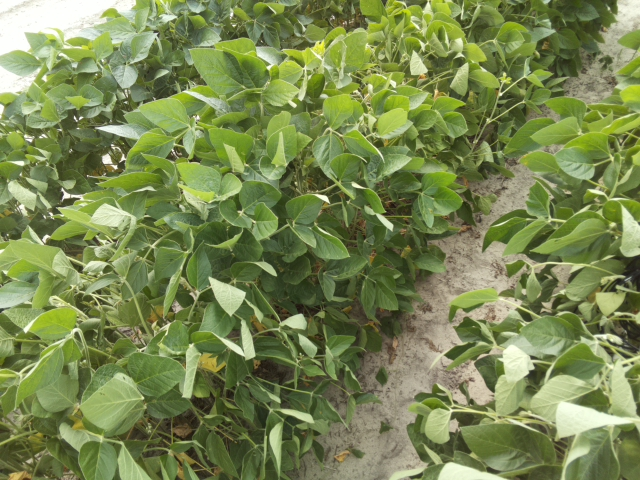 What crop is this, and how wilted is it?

soybean, slight leaflet or petiole turgor loss in upper canopy
